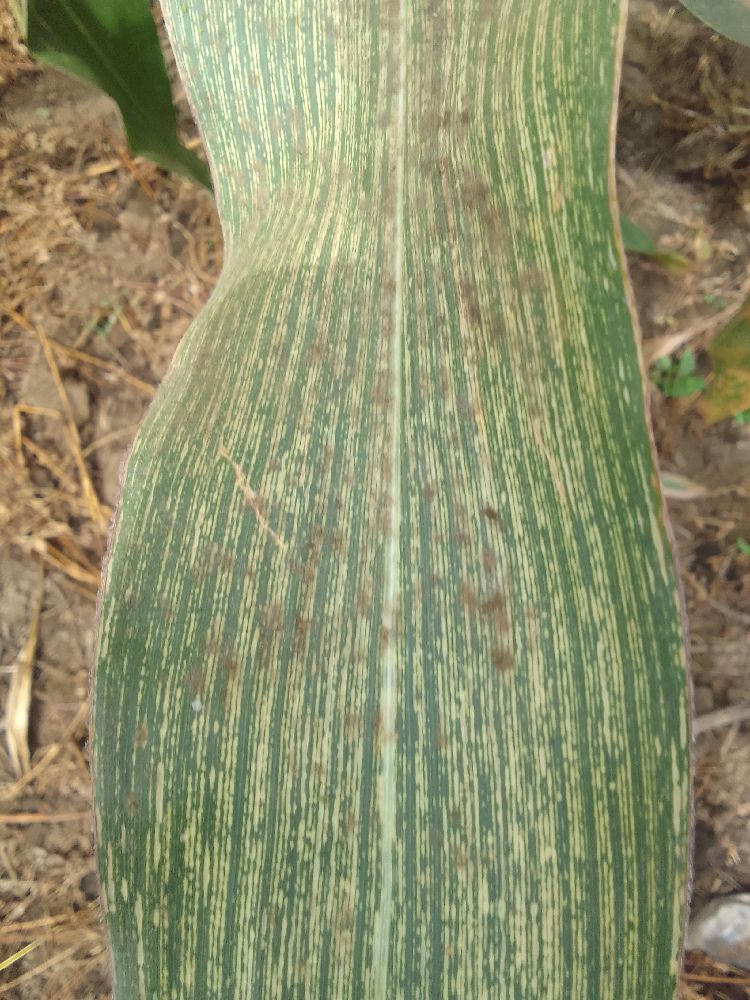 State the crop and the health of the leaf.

maize, maize streak virus
